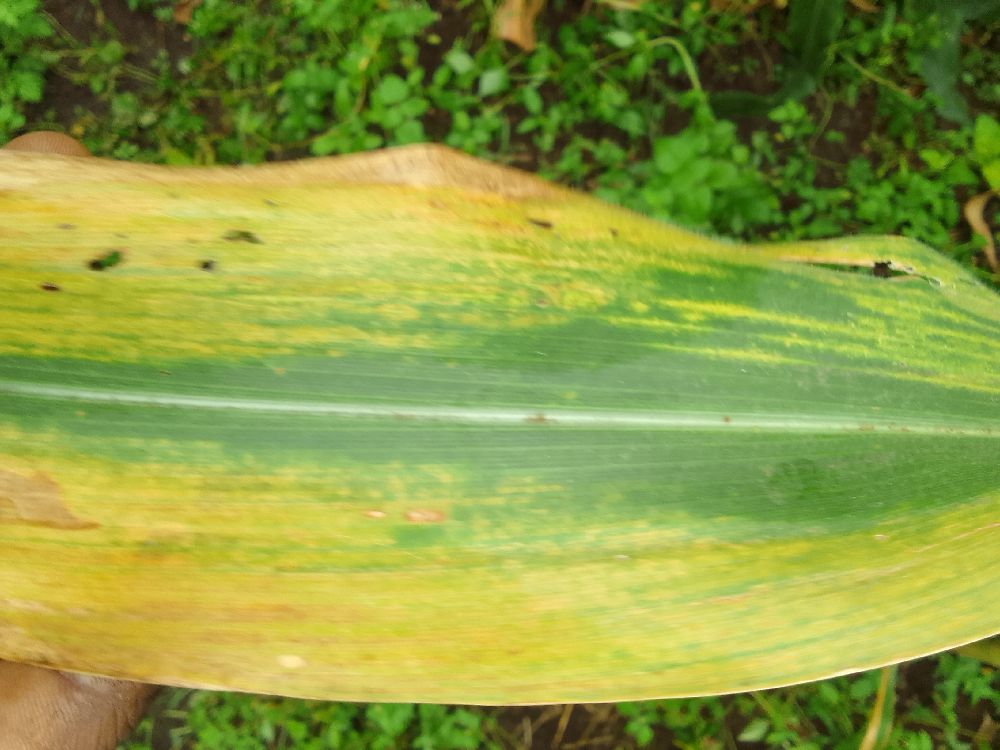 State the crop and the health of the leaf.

maize, maize lethal necrosis
